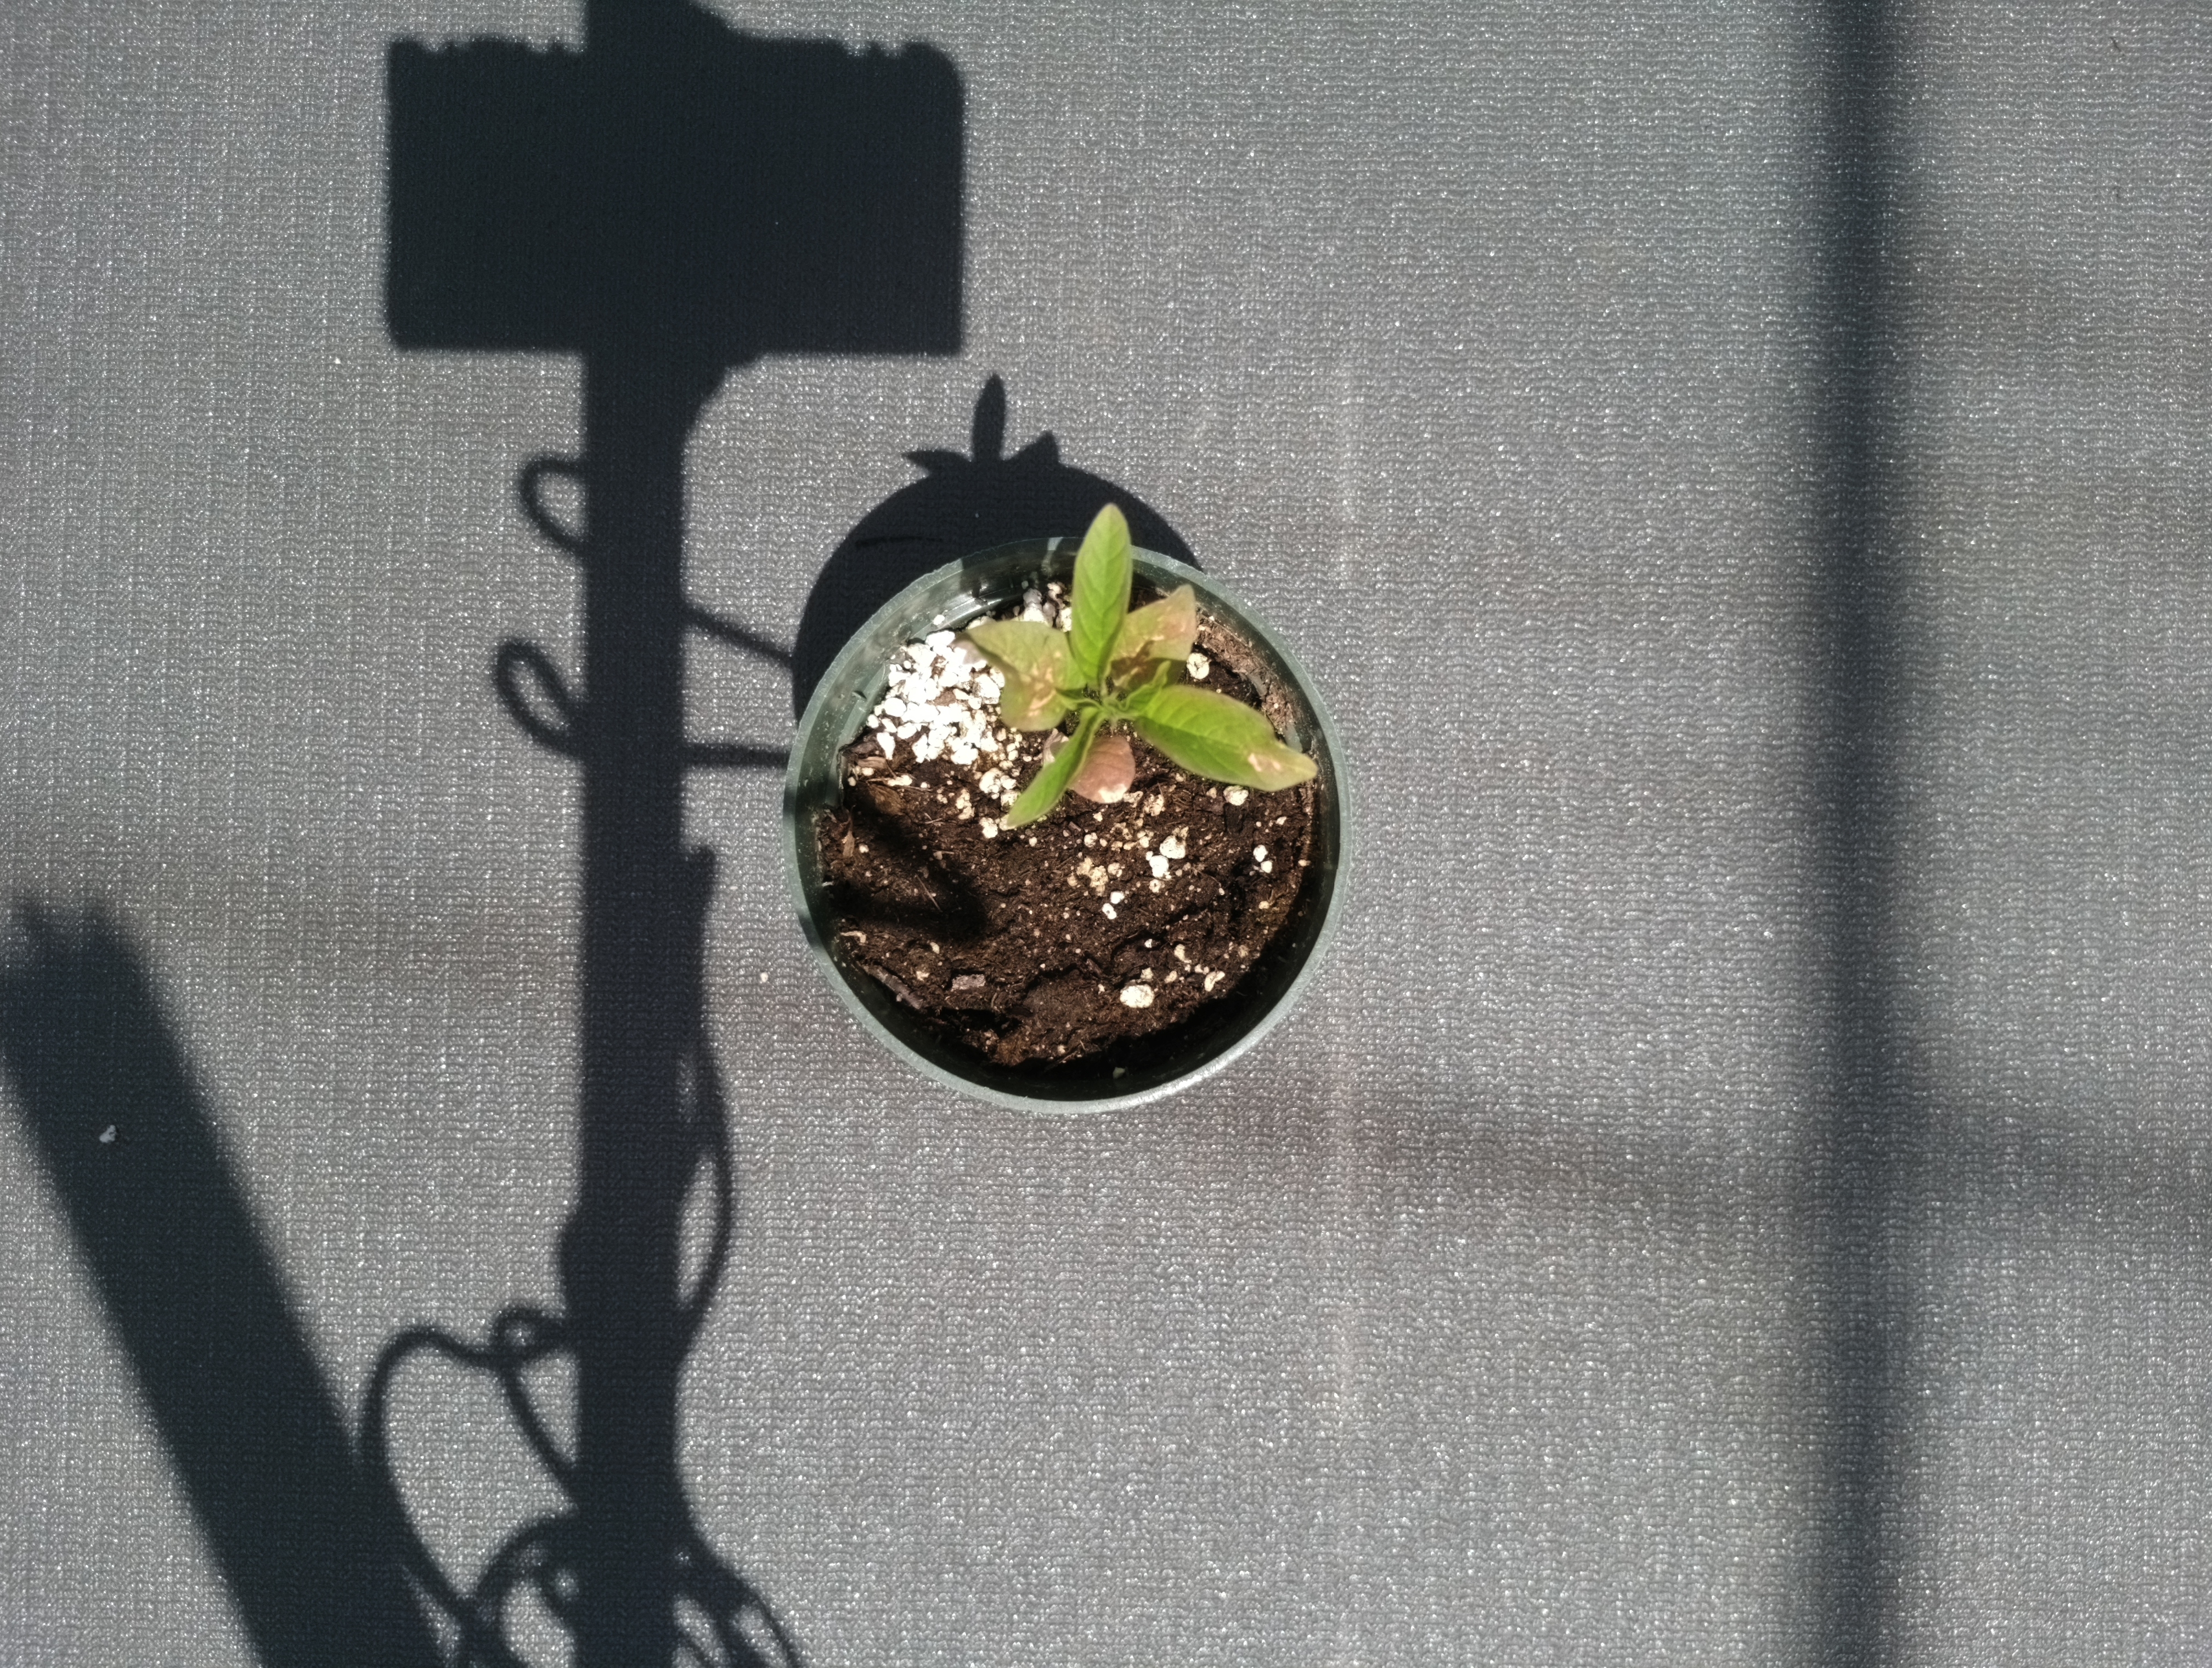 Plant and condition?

waterhemp, healthy untreated
